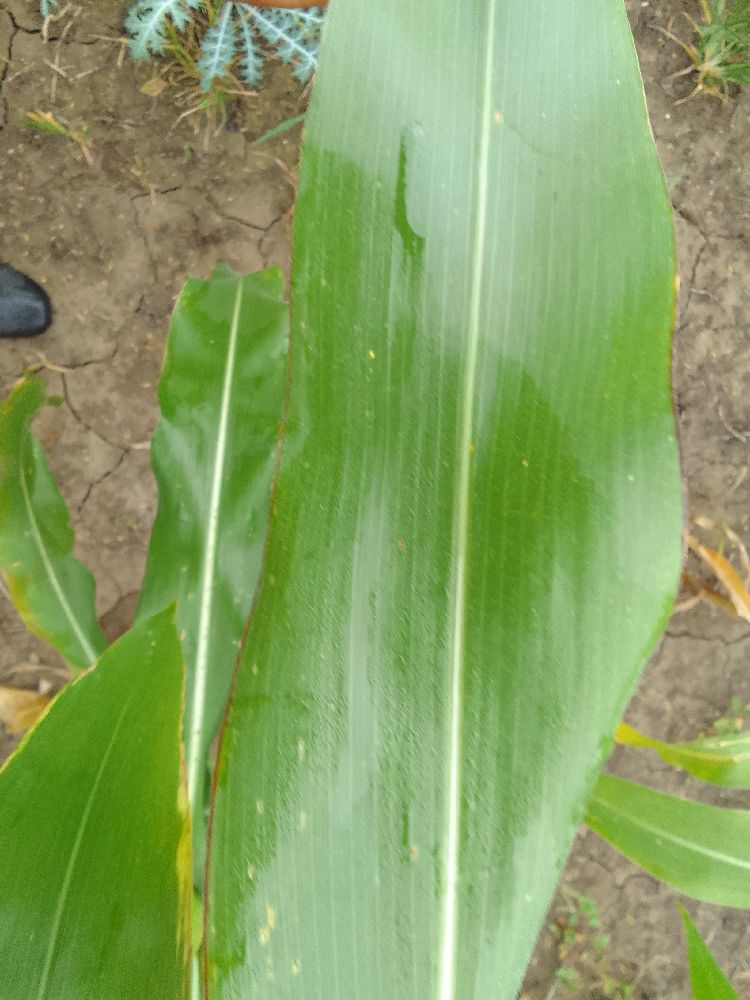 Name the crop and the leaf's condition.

maize, healthy
